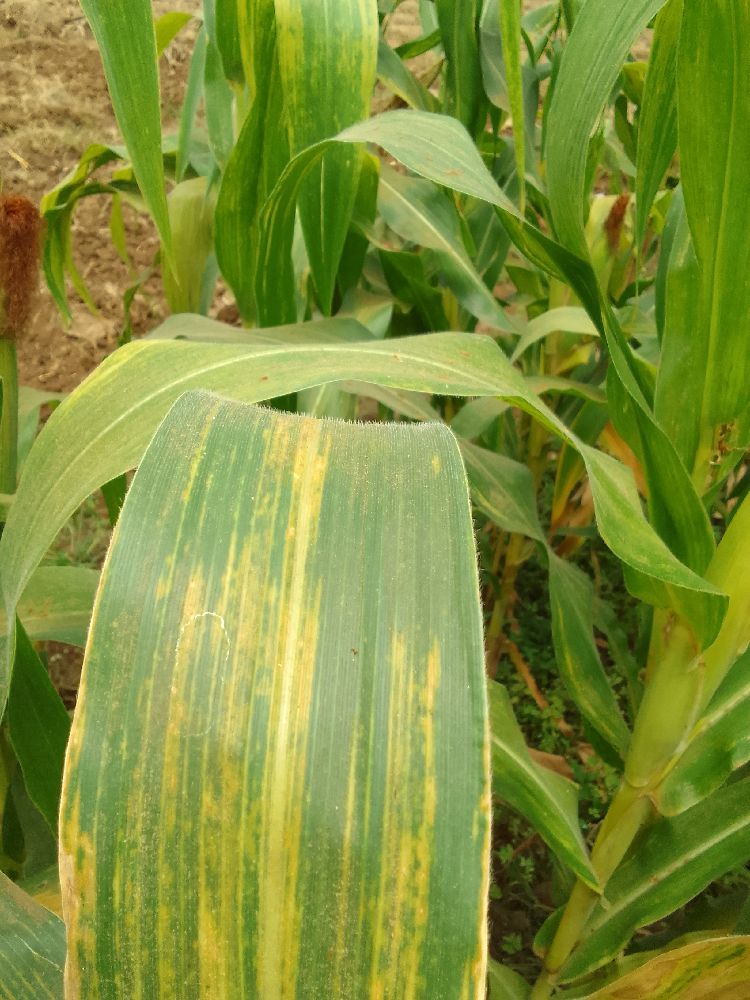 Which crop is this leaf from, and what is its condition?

maize, maize lethal necrosis
